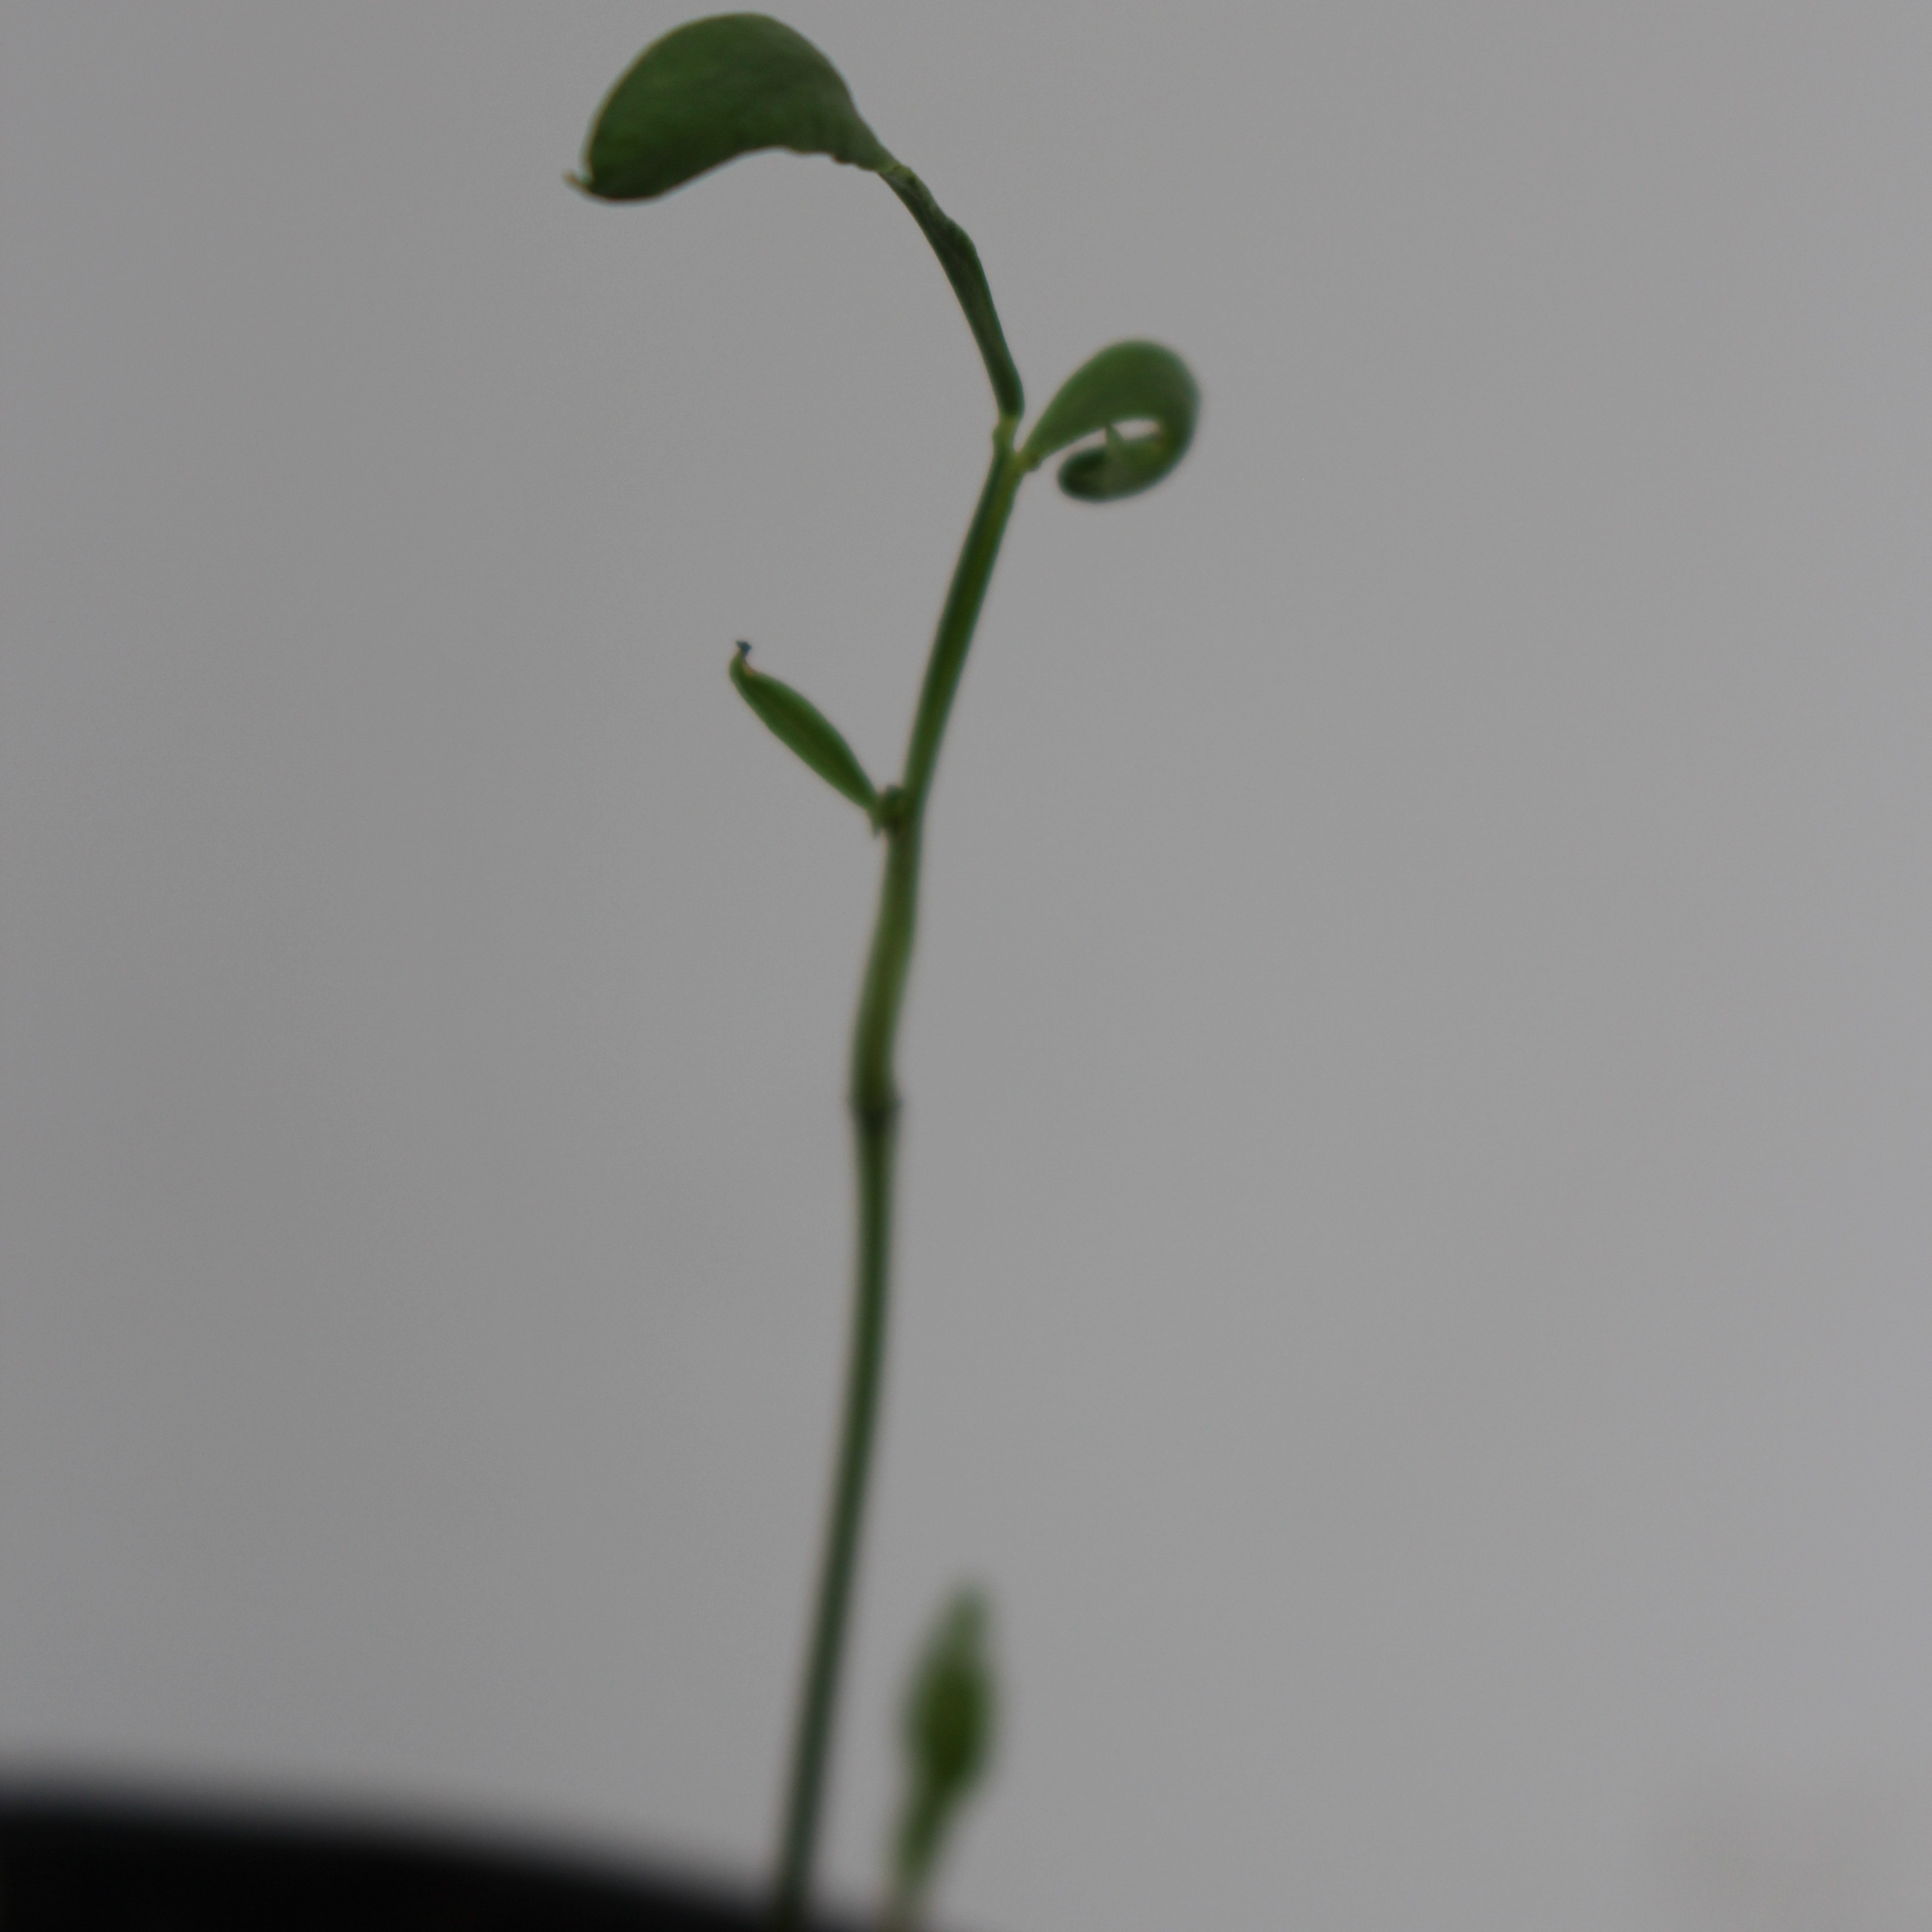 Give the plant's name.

Vicia sativa
